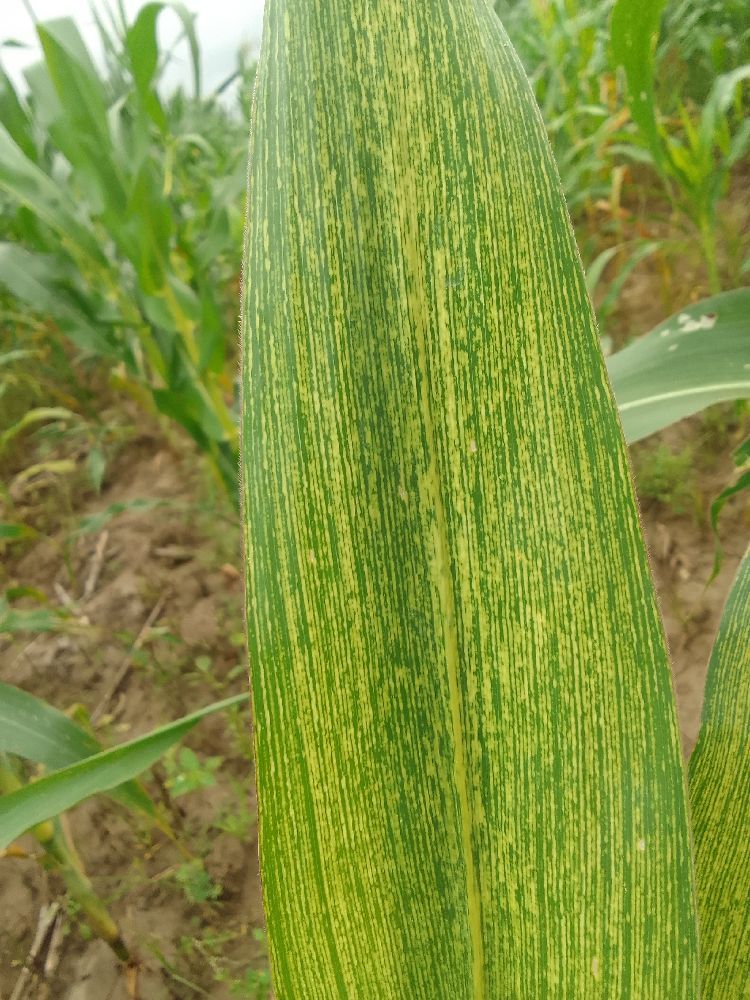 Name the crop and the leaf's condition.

maize, maize streak virus
